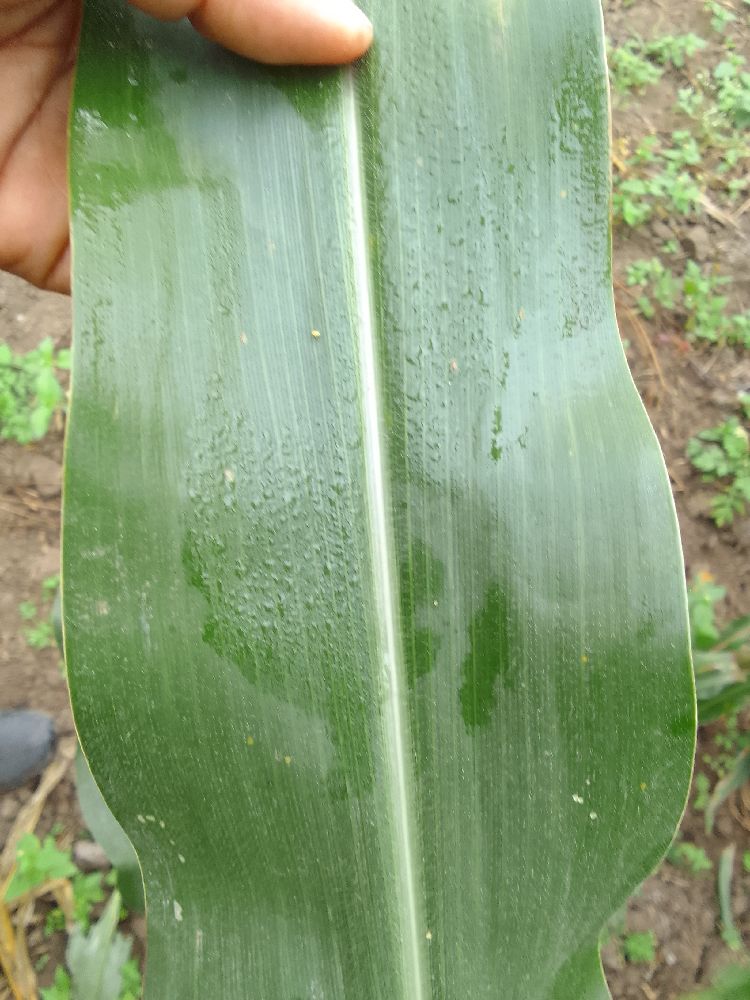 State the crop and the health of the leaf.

maize, healthy
